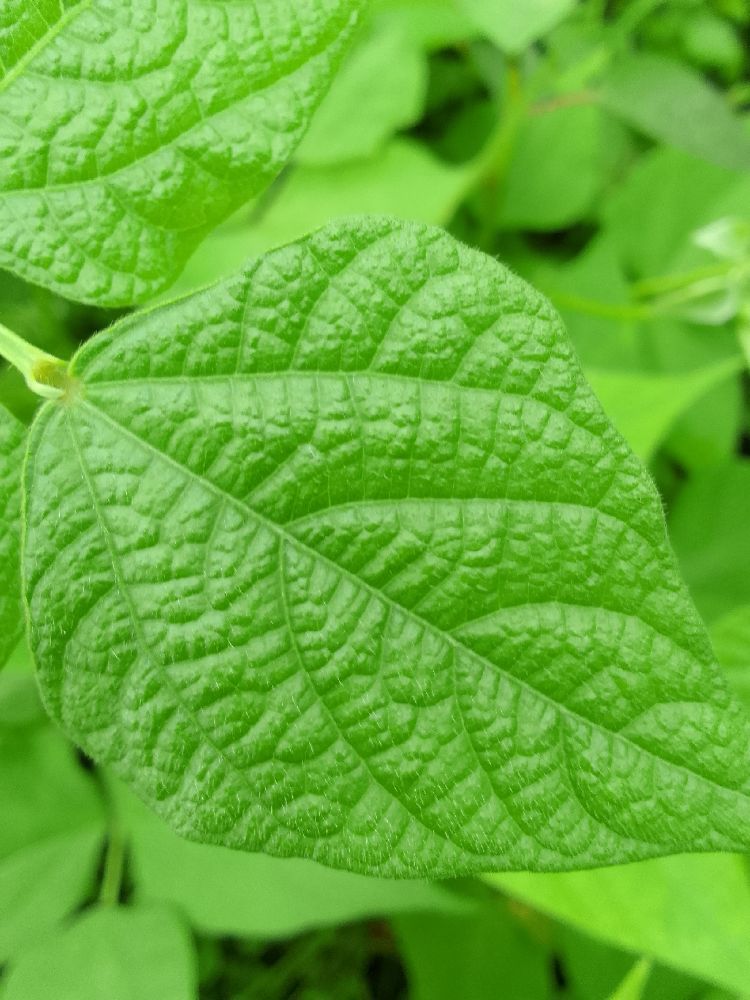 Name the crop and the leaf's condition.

common bean, healthy
